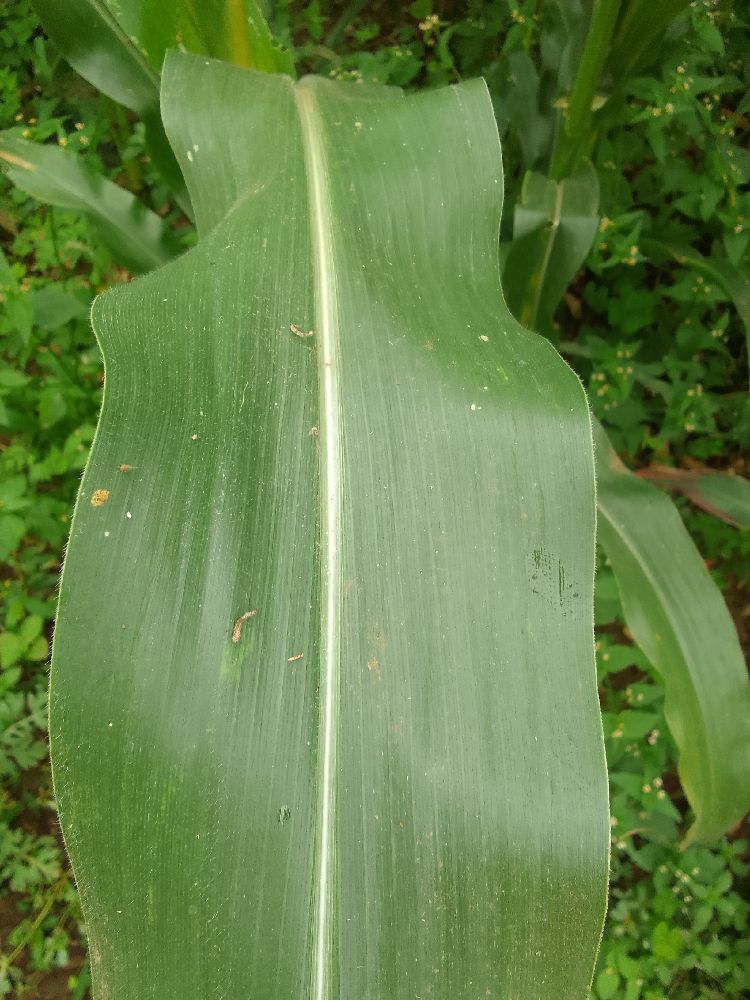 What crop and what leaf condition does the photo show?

maize, healthy
